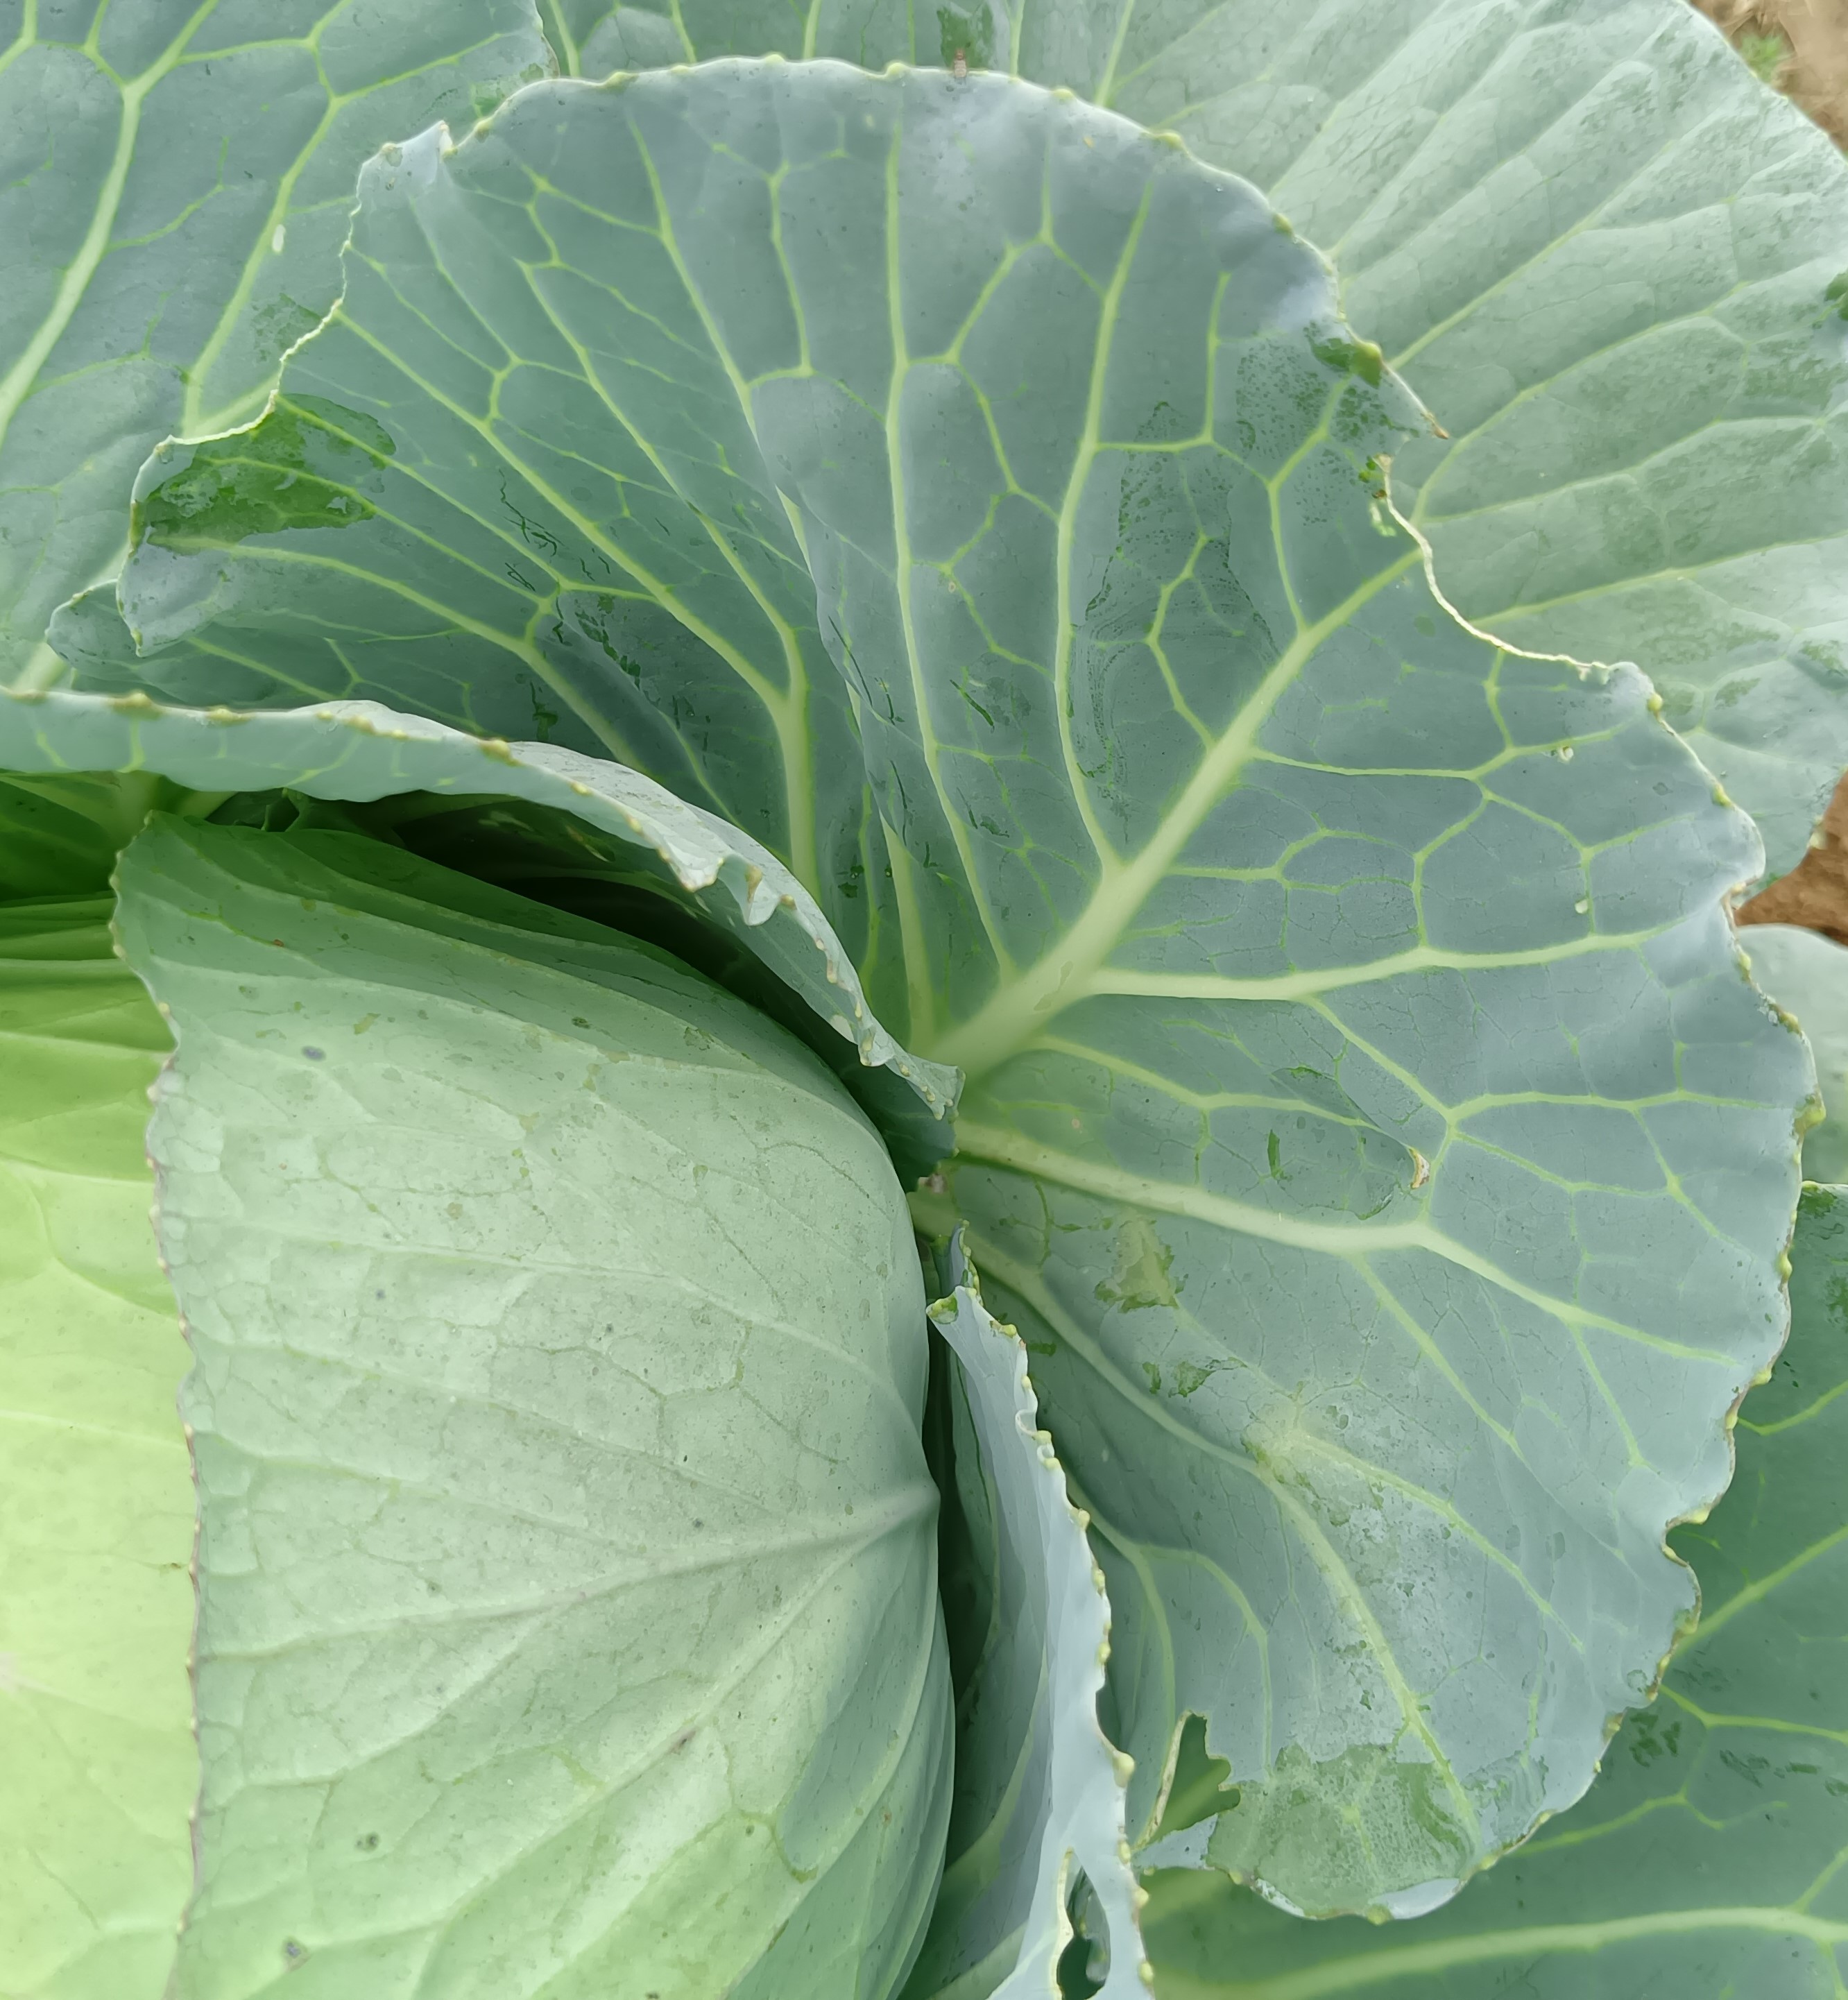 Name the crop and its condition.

cabbage, healthy
